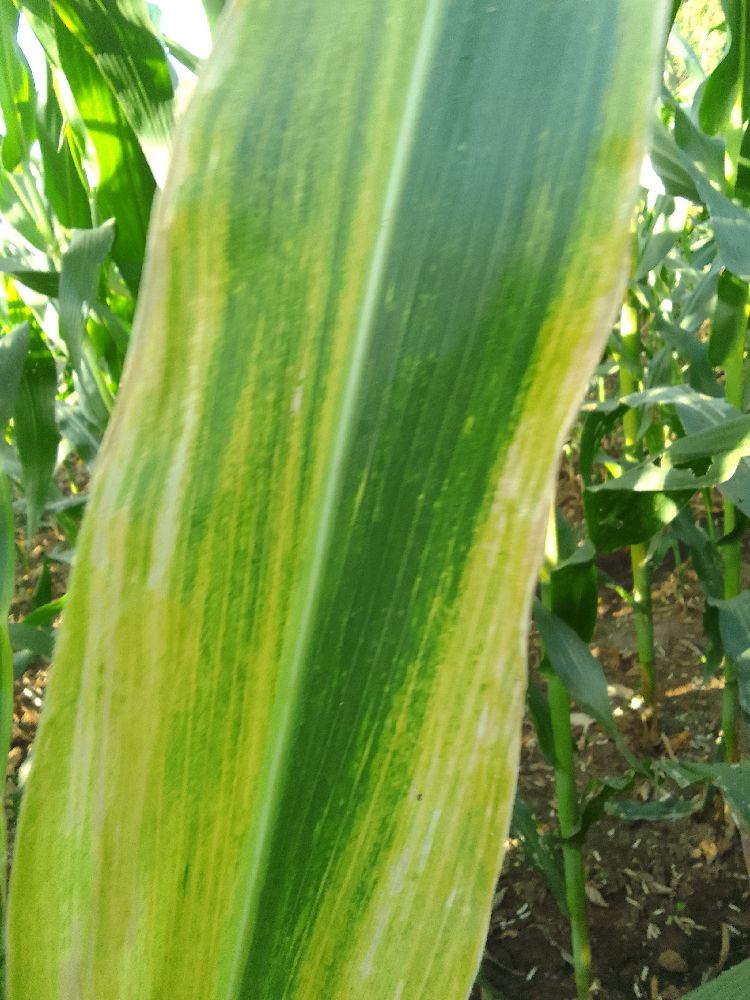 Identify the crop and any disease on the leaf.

maize, maize lethal necrosis
